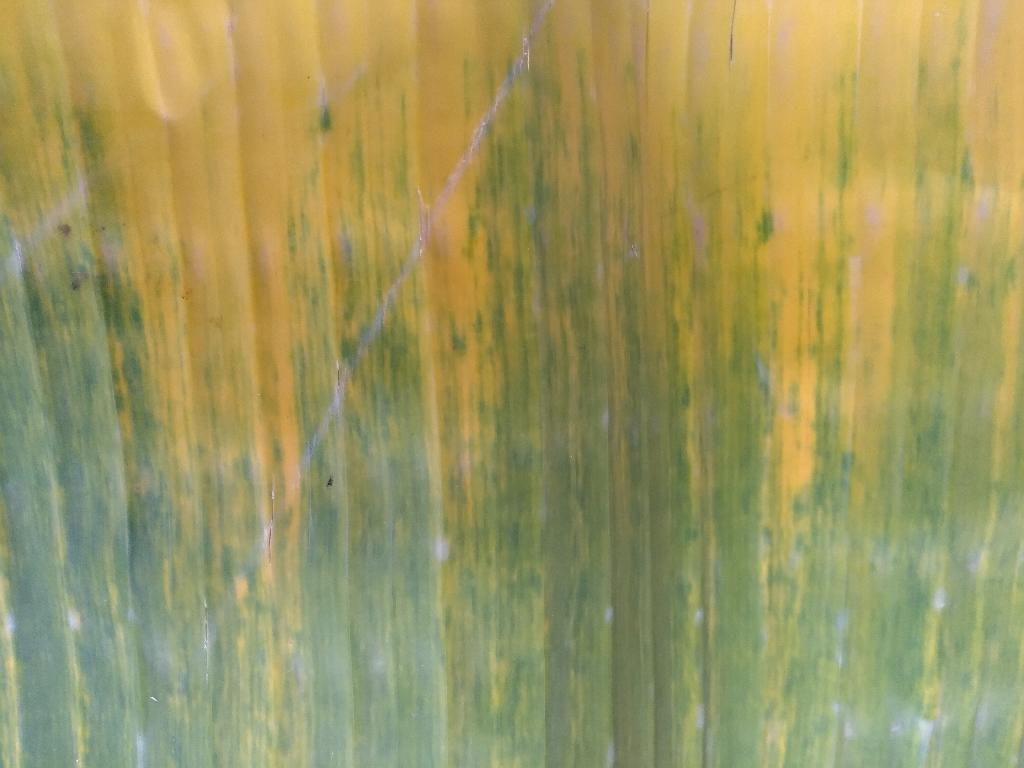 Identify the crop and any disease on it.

banana, fusarium wilt race 1
